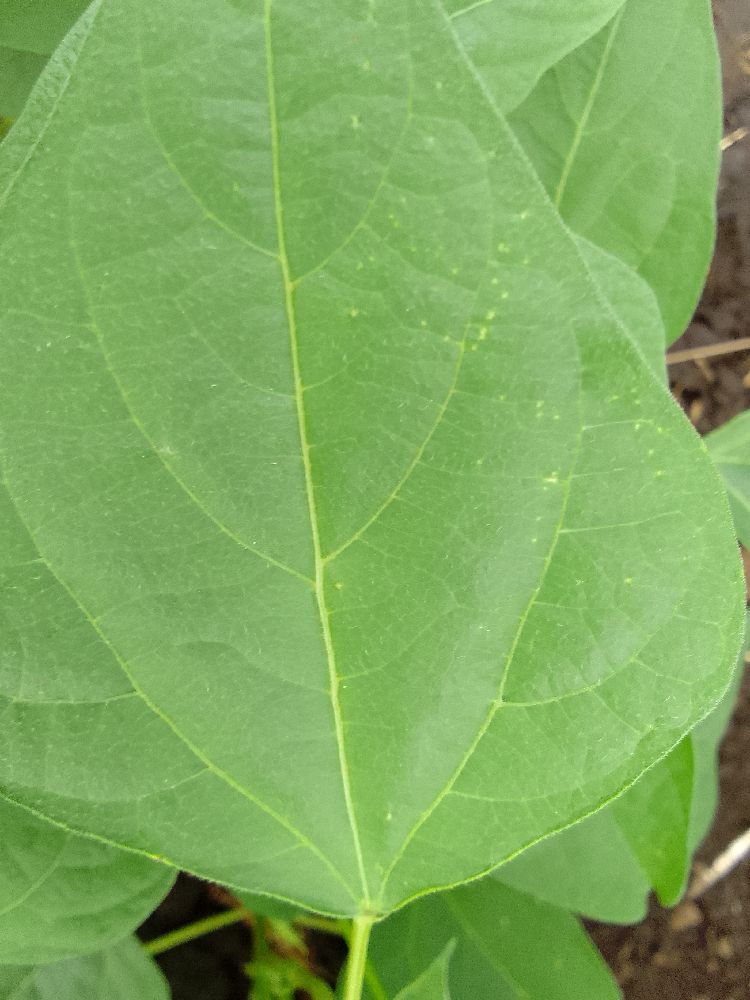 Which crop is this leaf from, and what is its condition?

common bean, healthy
